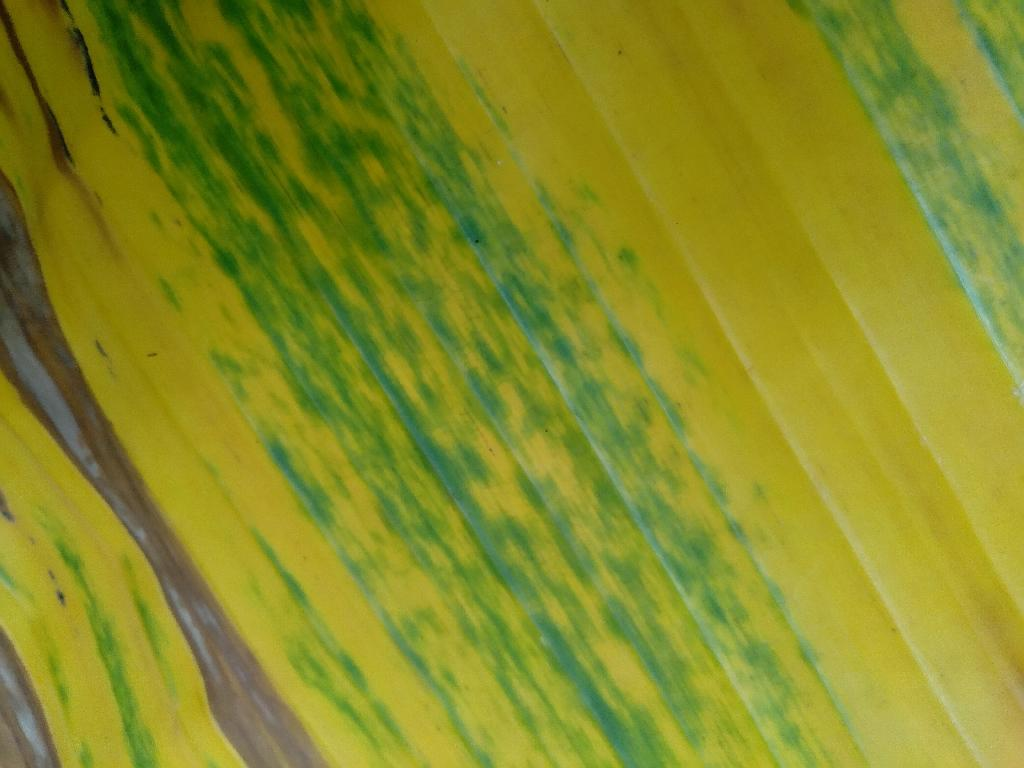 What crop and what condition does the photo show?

banana, fusarium wilt race 1
